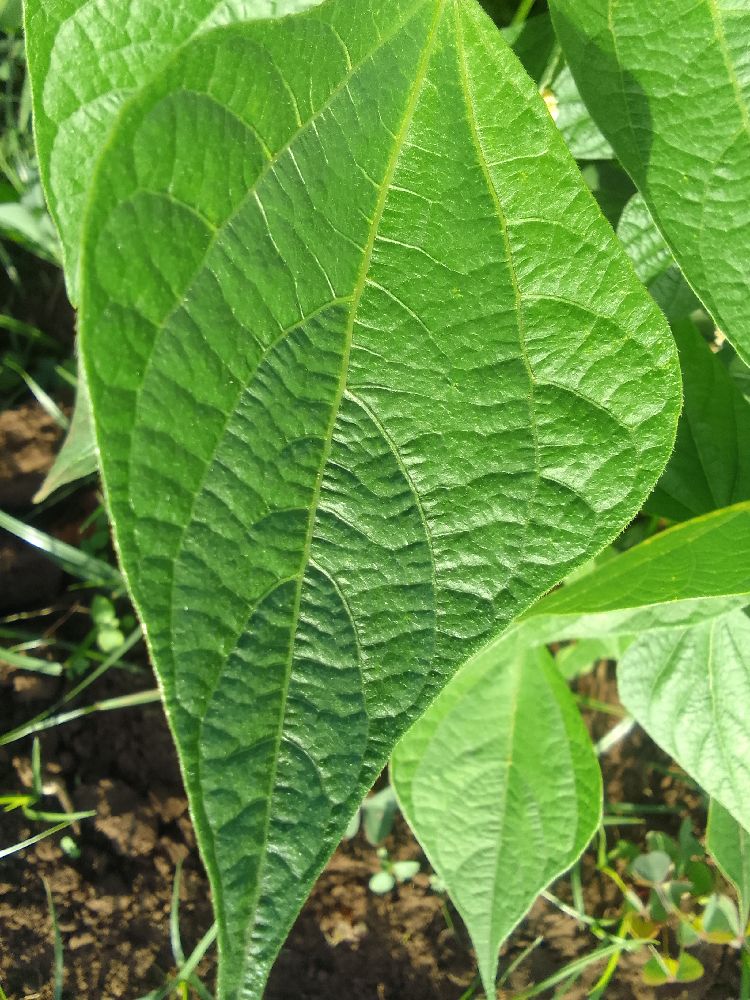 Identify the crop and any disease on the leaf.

common bean, healthy
